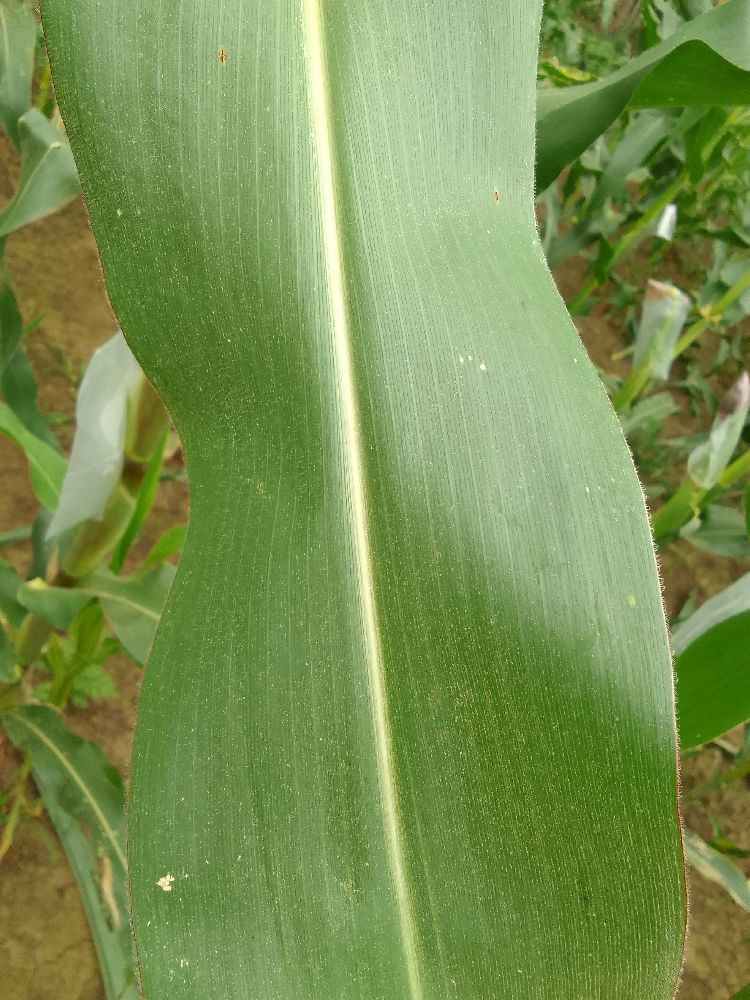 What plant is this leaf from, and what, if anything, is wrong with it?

maize, healthy
